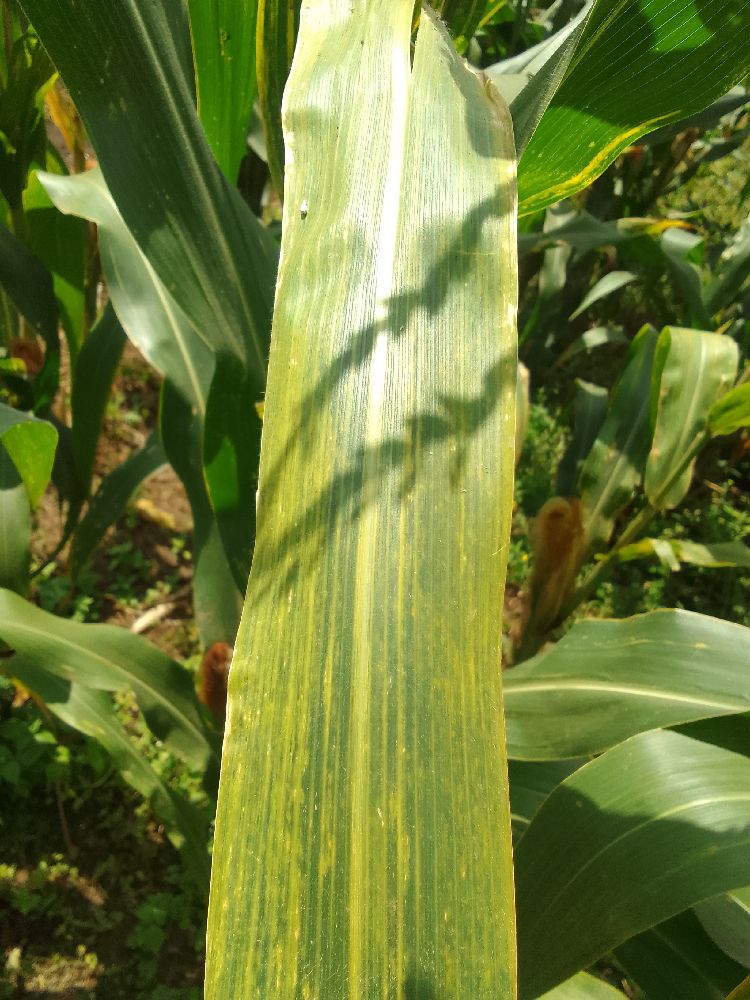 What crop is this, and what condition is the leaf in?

maize, maize lethal necrosis
